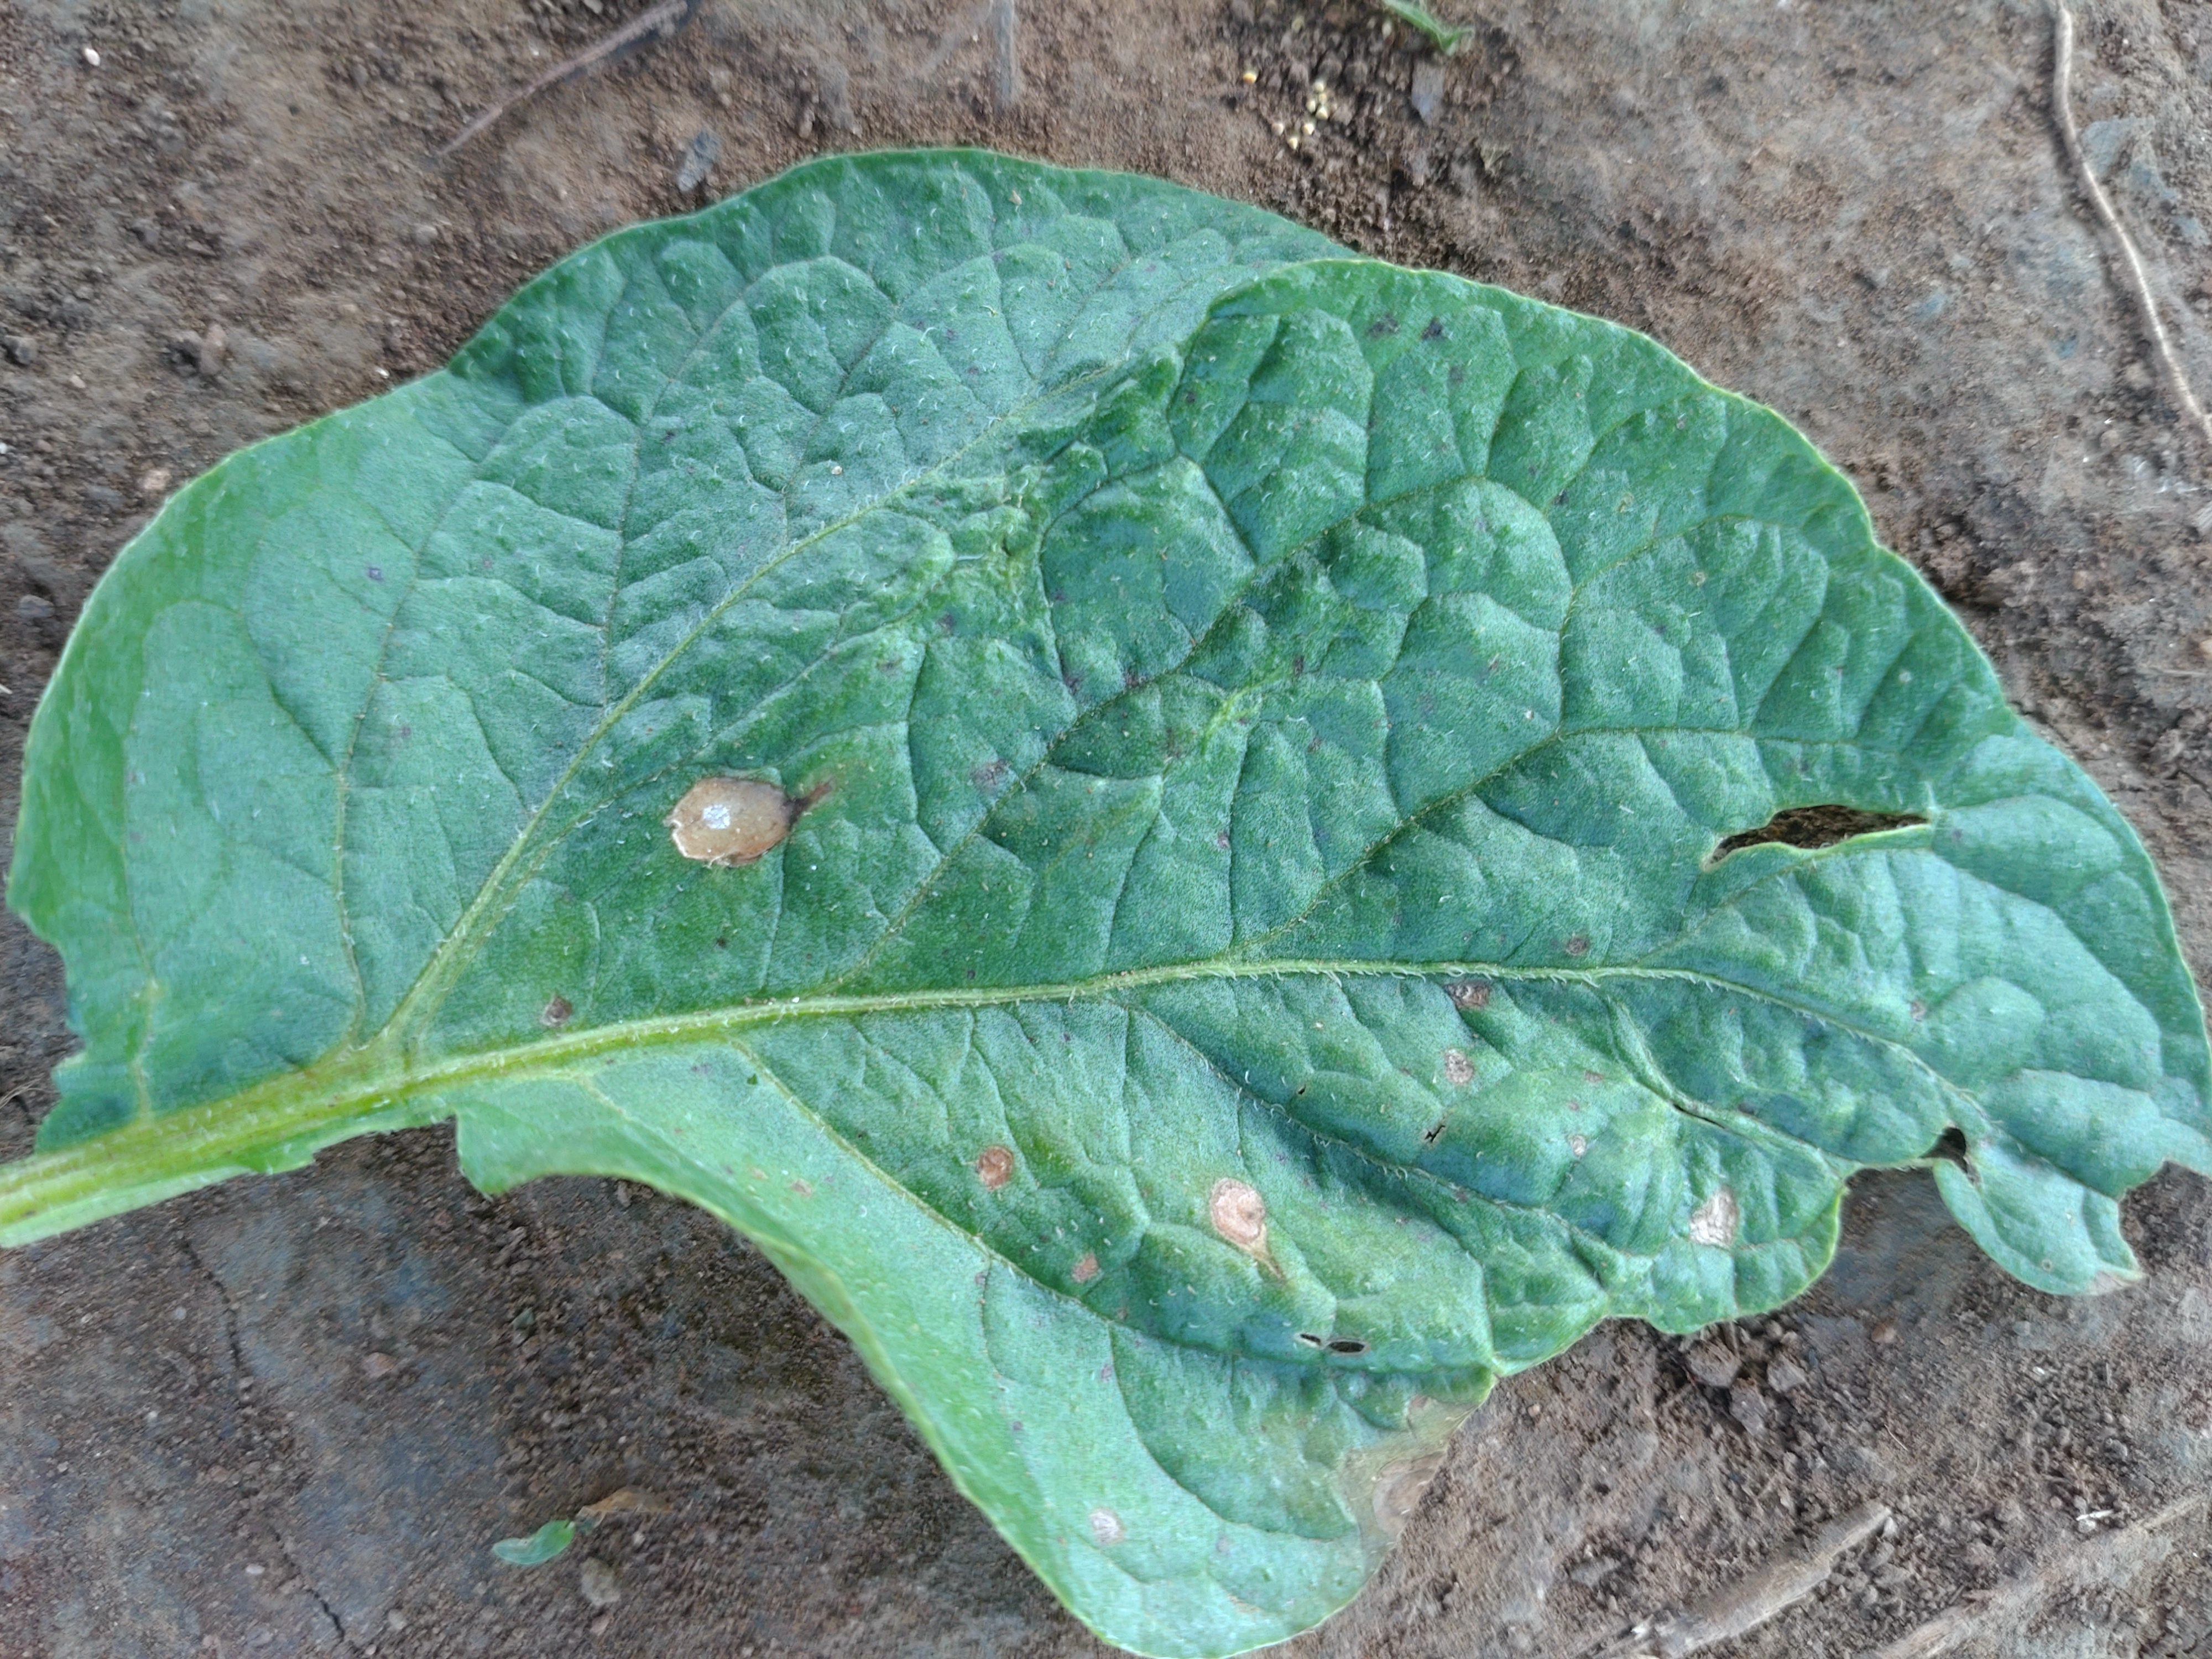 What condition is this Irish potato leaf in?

early blight
